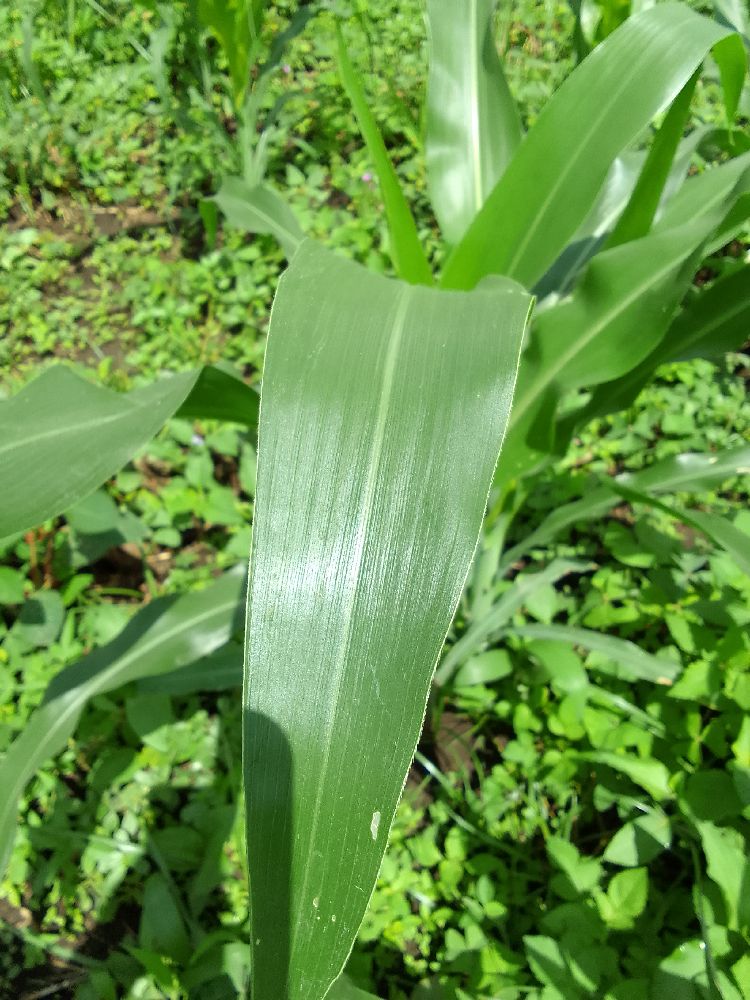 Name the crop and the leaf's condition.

maize, healthy
